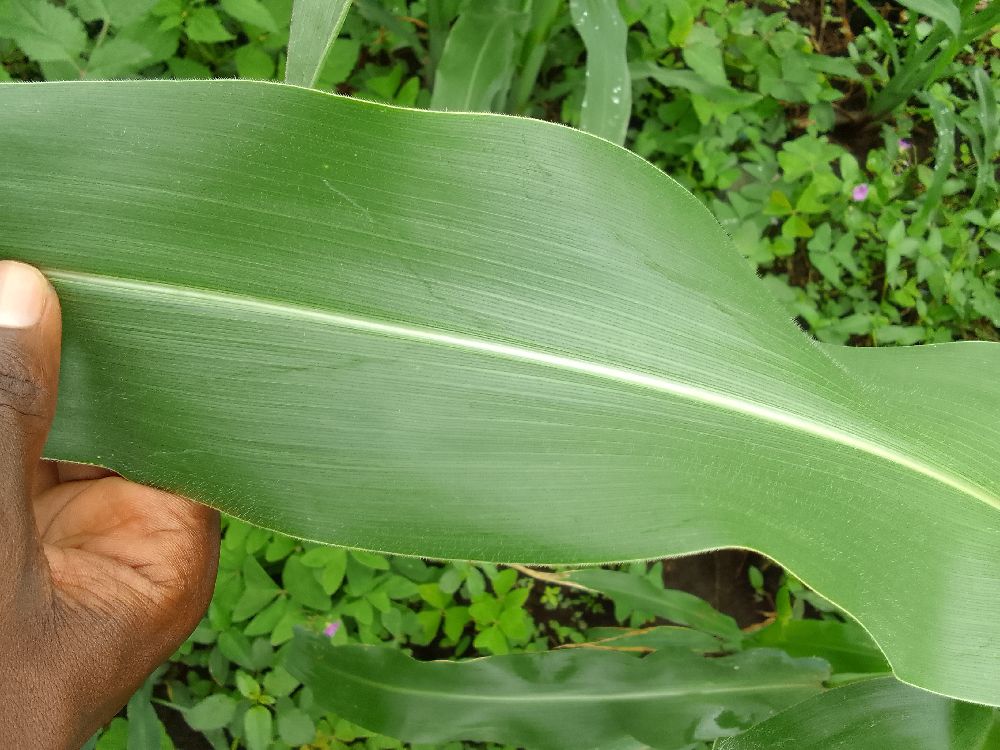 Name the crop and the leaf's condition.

maize, healthy
